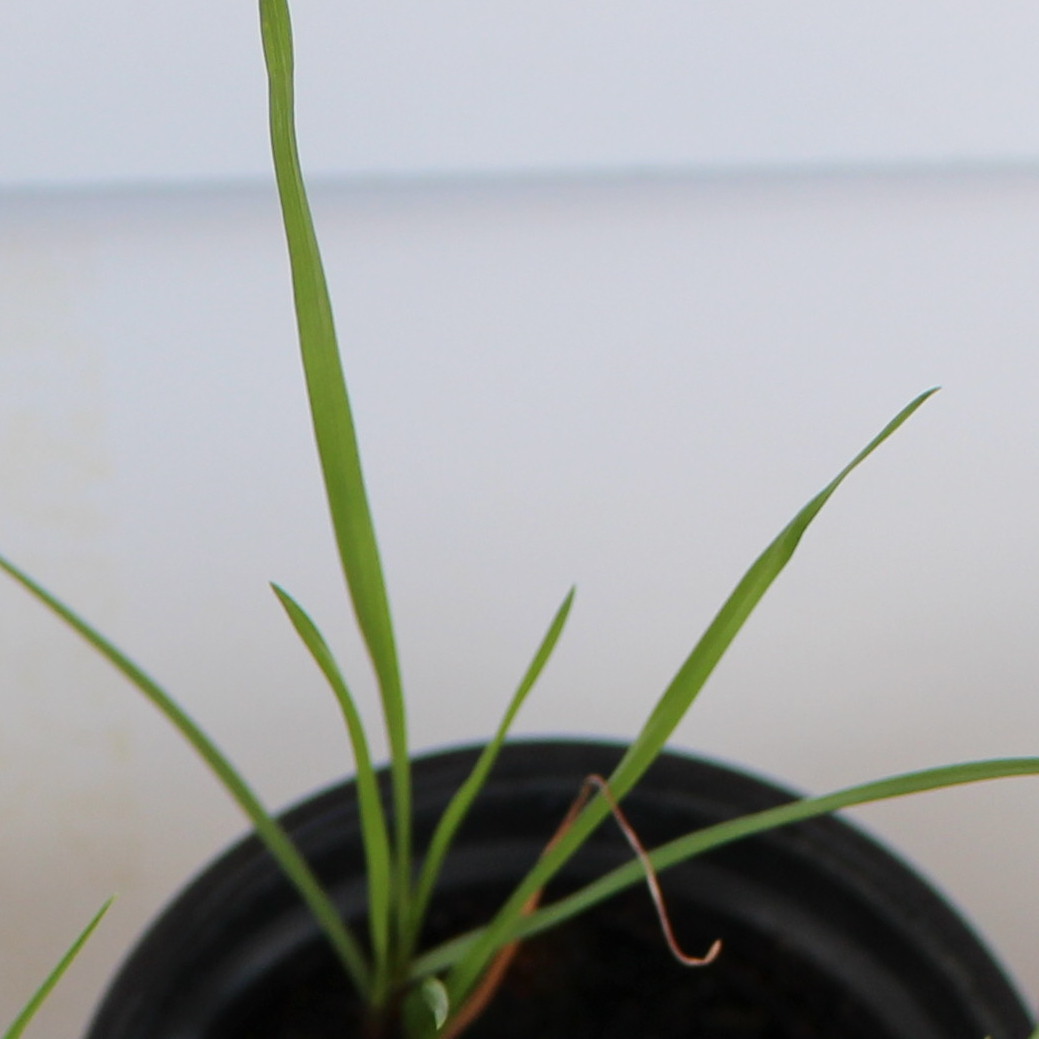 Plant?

Lolium multiflorum
